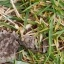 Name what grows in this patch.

grass
